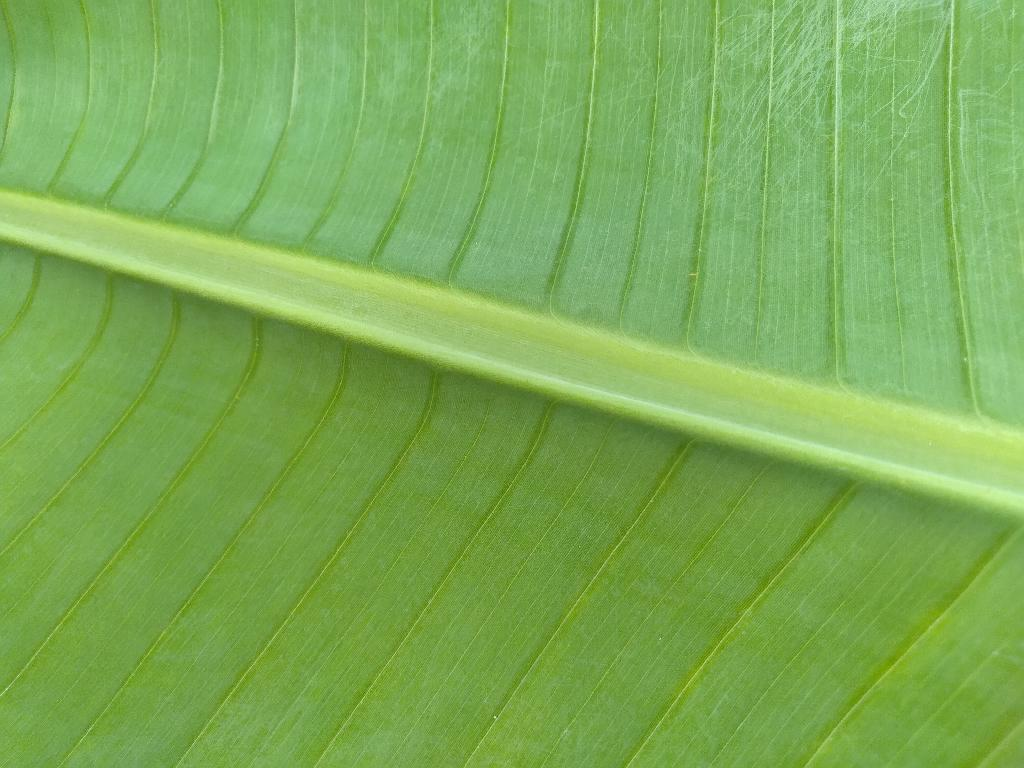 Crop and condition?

banana, healthy
